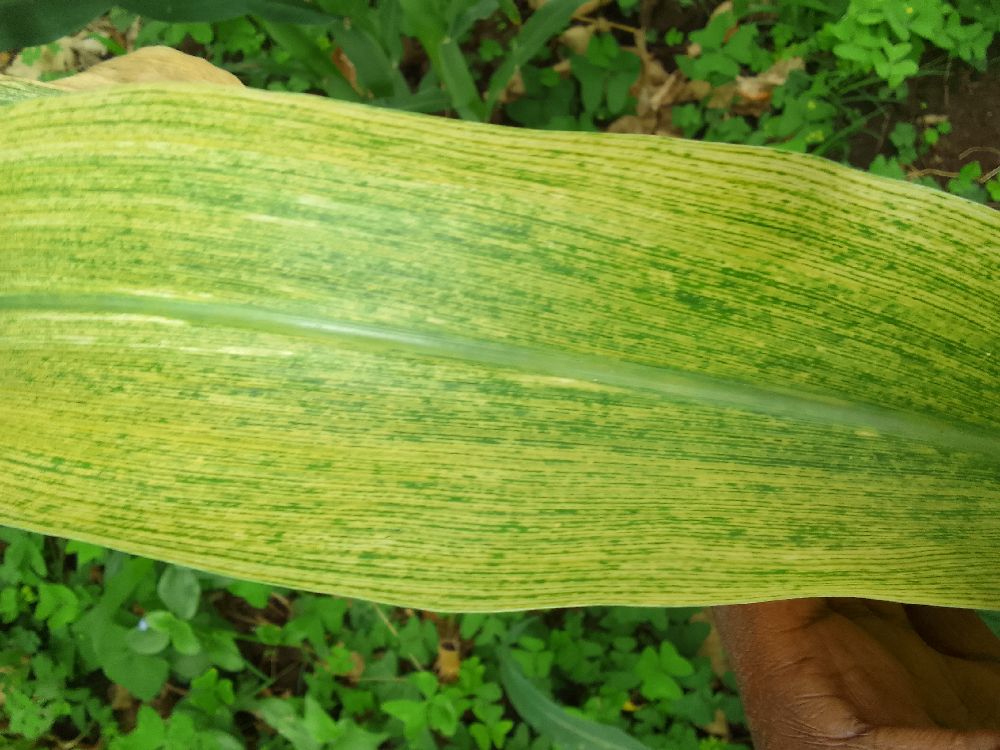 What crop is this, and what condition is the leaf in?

maize, maize lethal necrosis
